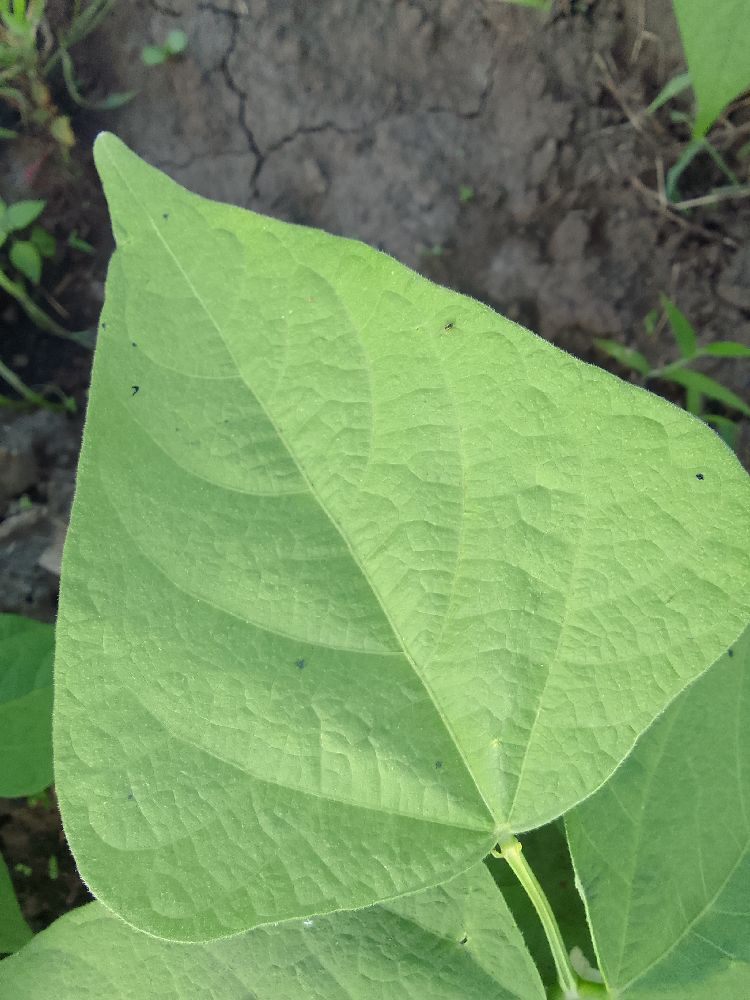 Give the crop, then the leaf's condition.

common bean, healthy
